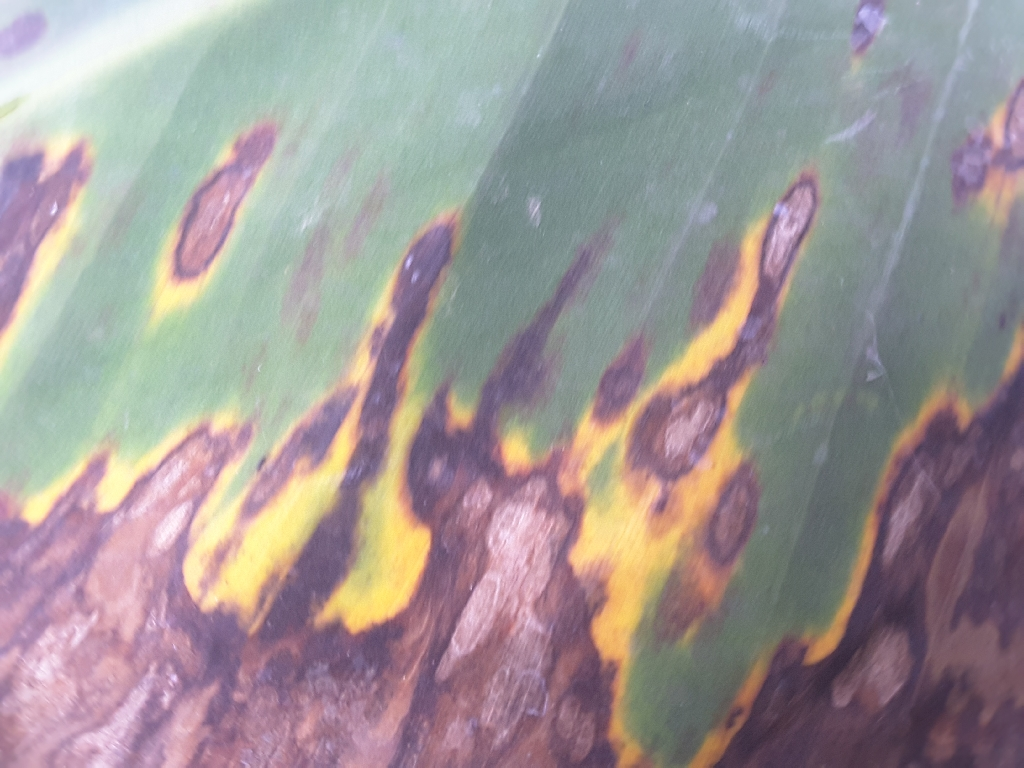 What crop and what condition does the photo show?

banana, black sigatoka
